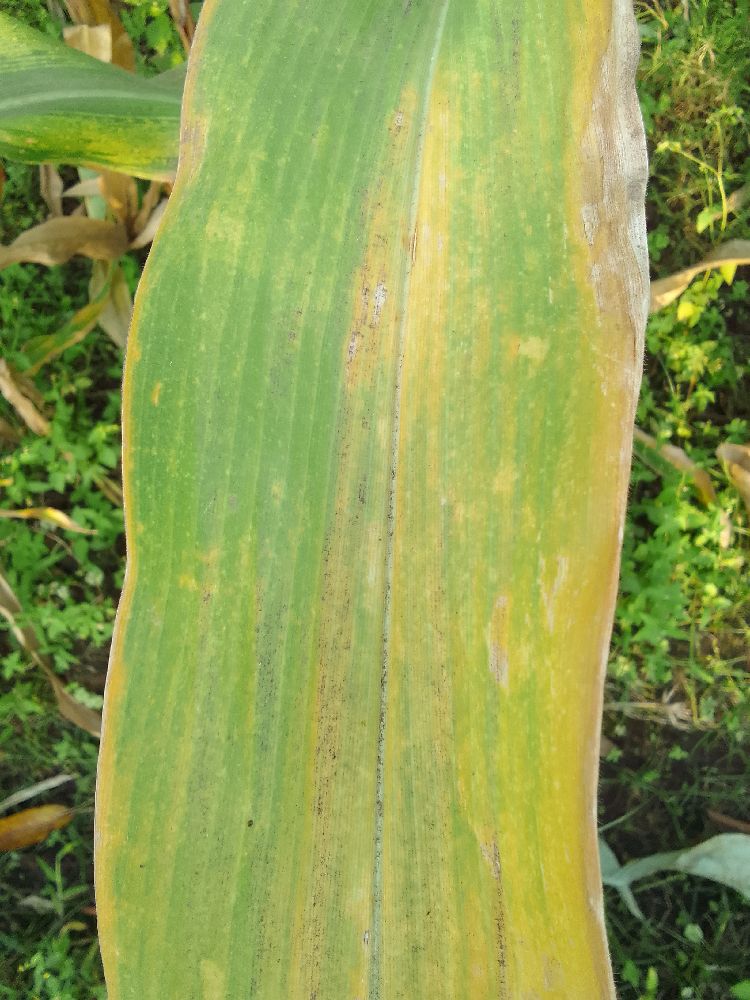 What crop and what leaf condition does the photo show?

maize, maize lethal necrosis
